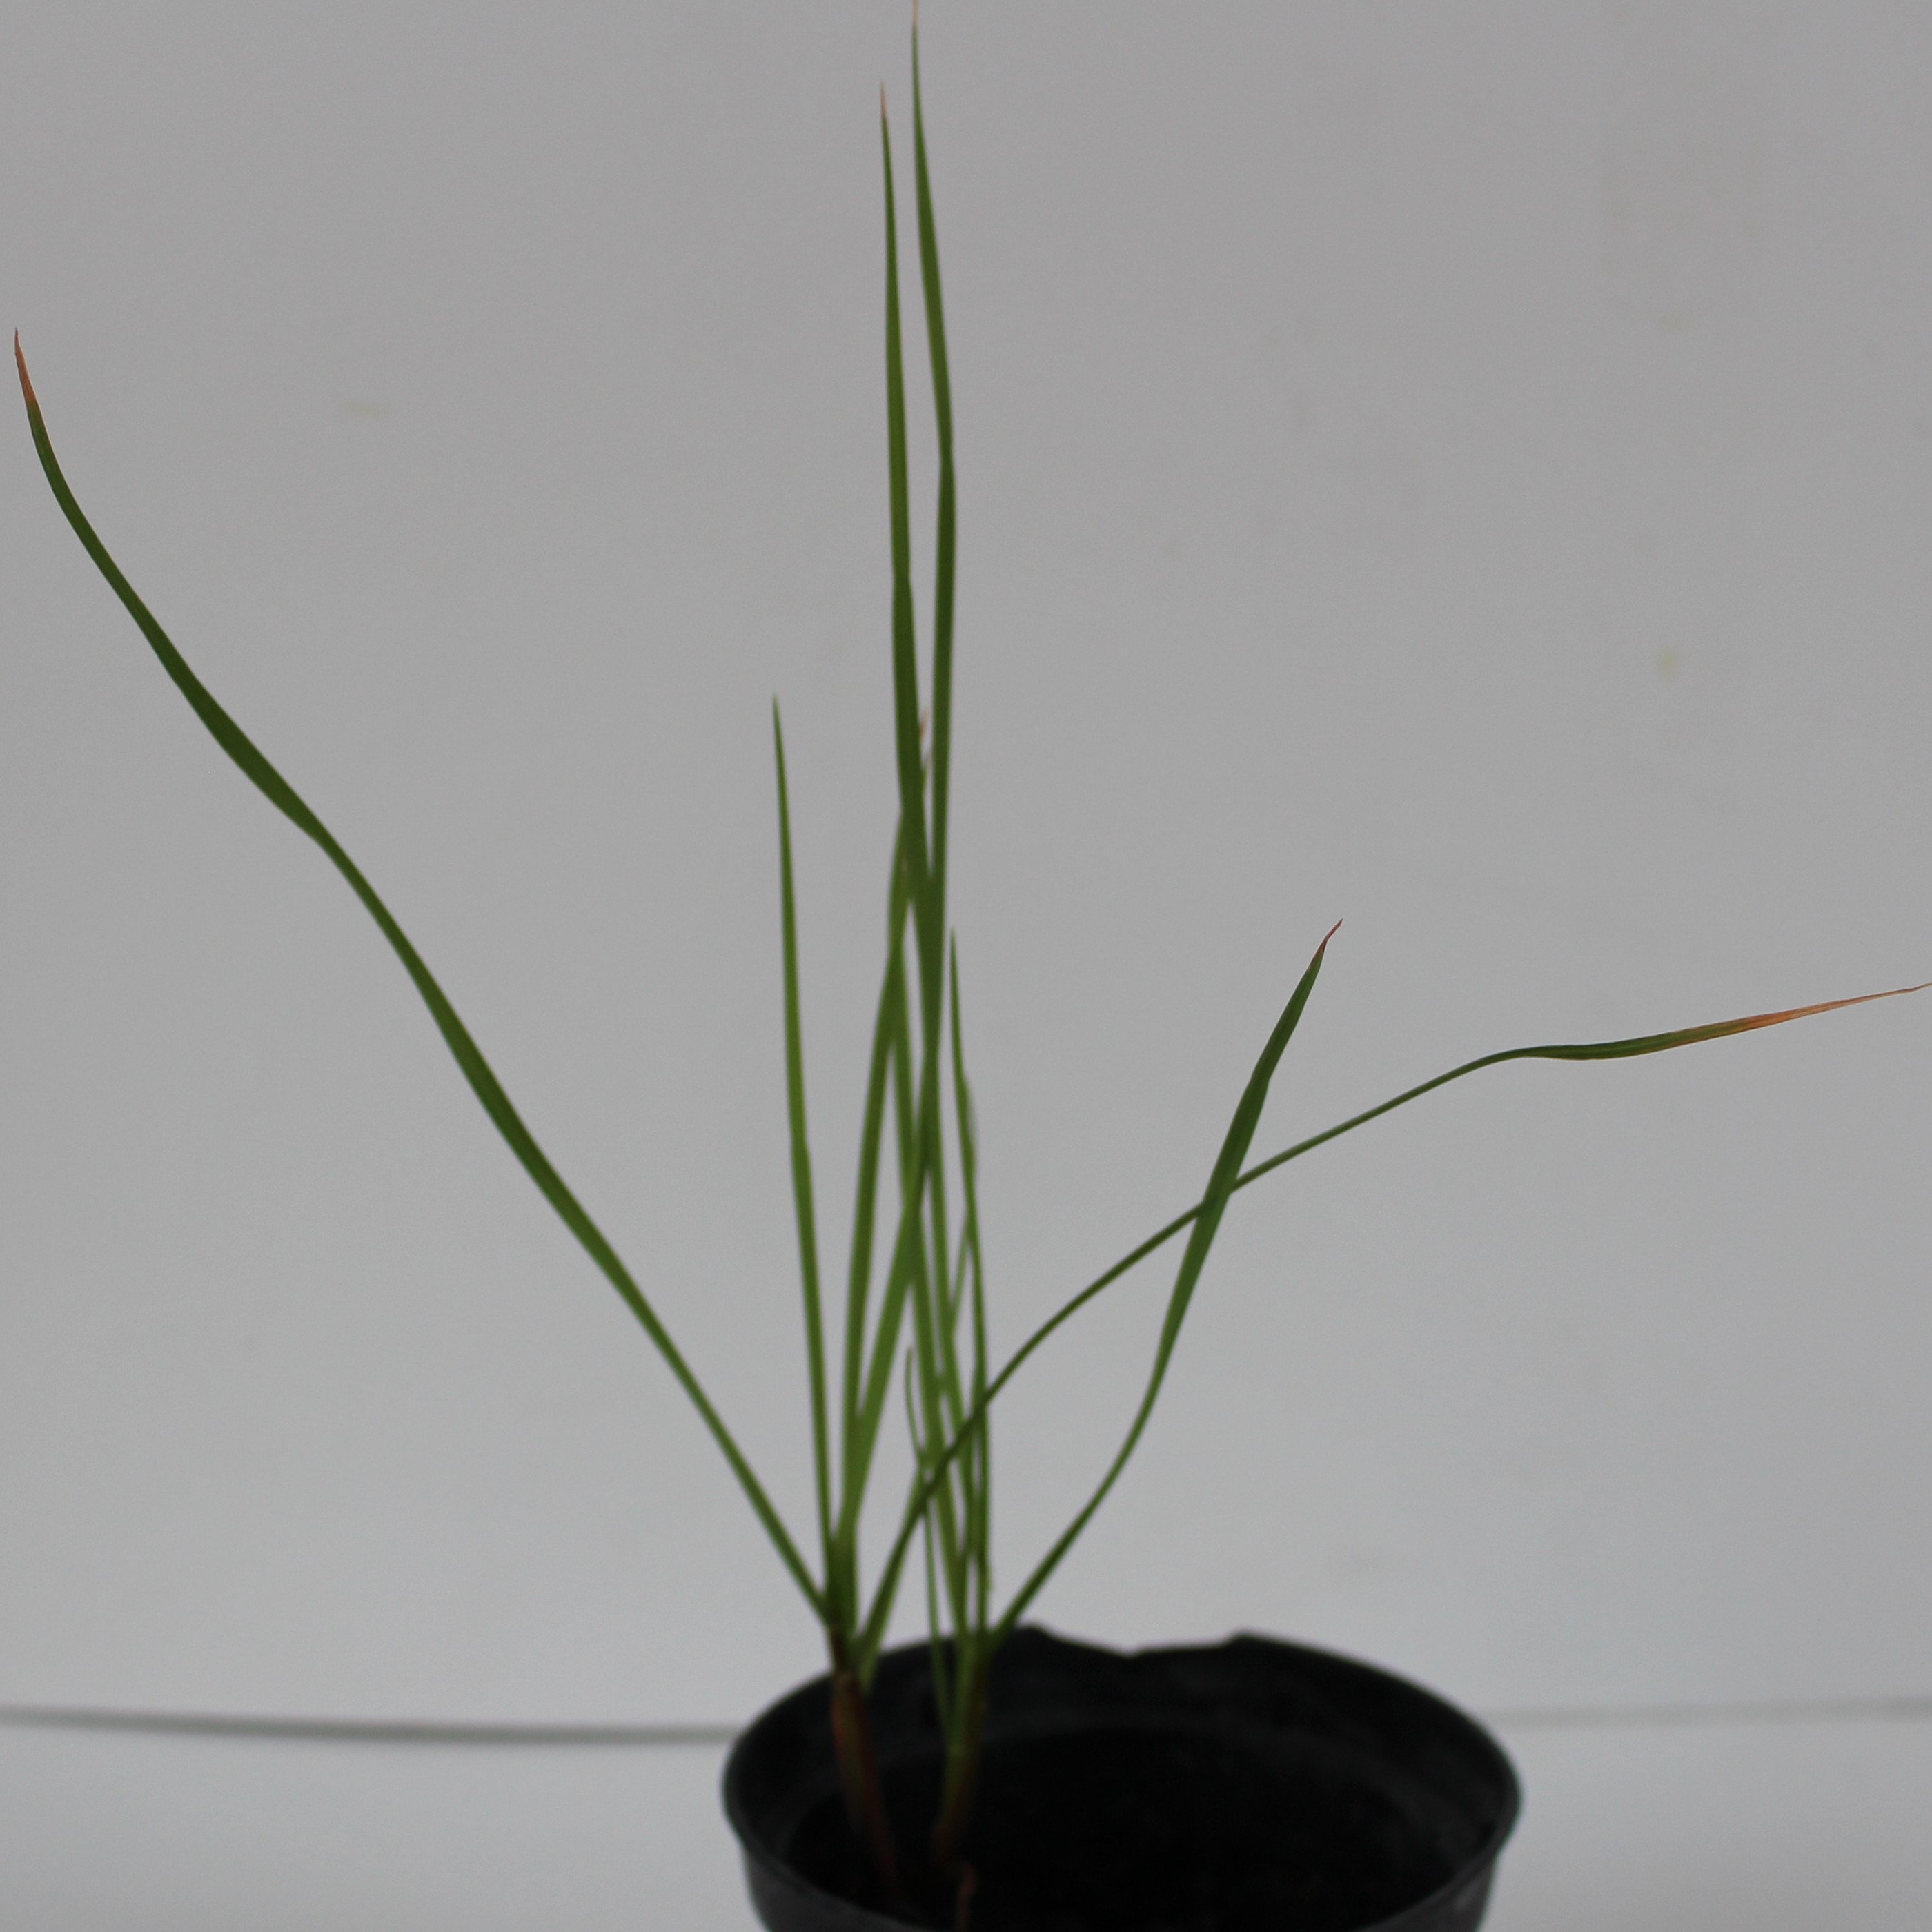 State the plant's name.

Lolium multiflorum
